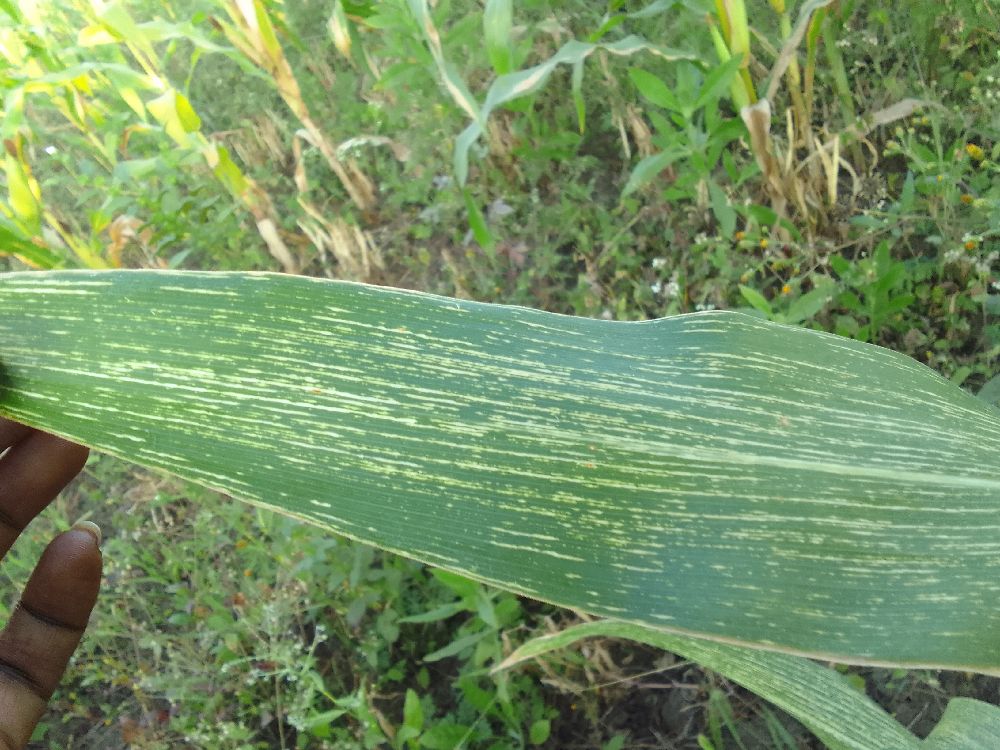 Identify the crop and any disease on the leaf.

maize, maize streak virus
